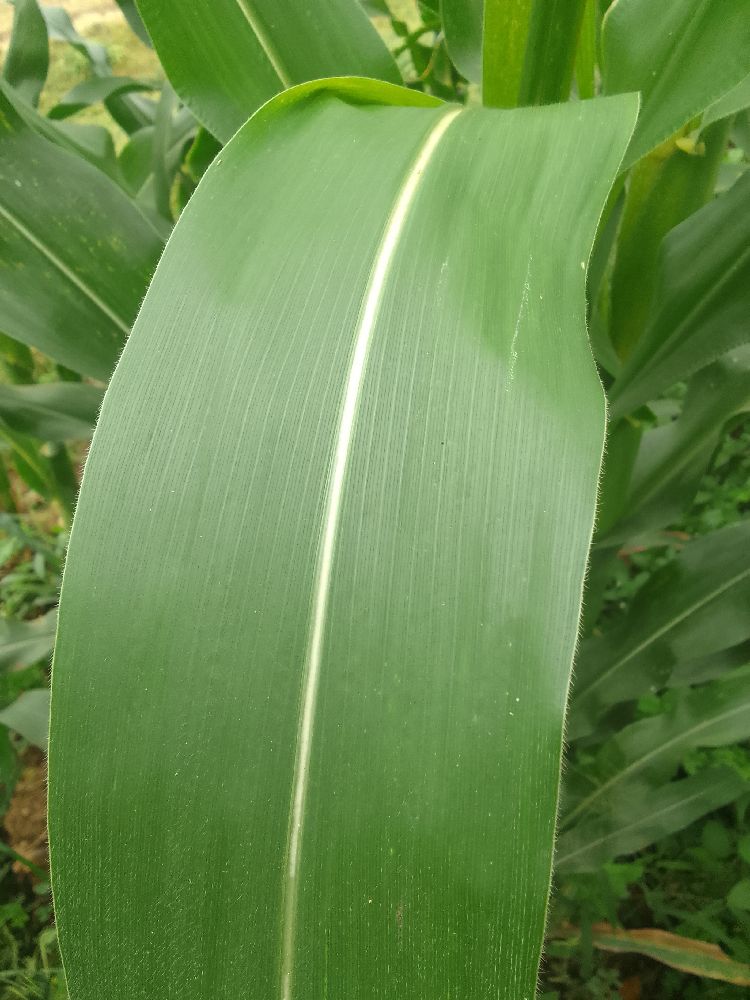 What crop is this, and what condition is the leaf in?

maize, healthy
